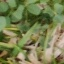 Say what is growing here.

unstructured weed
